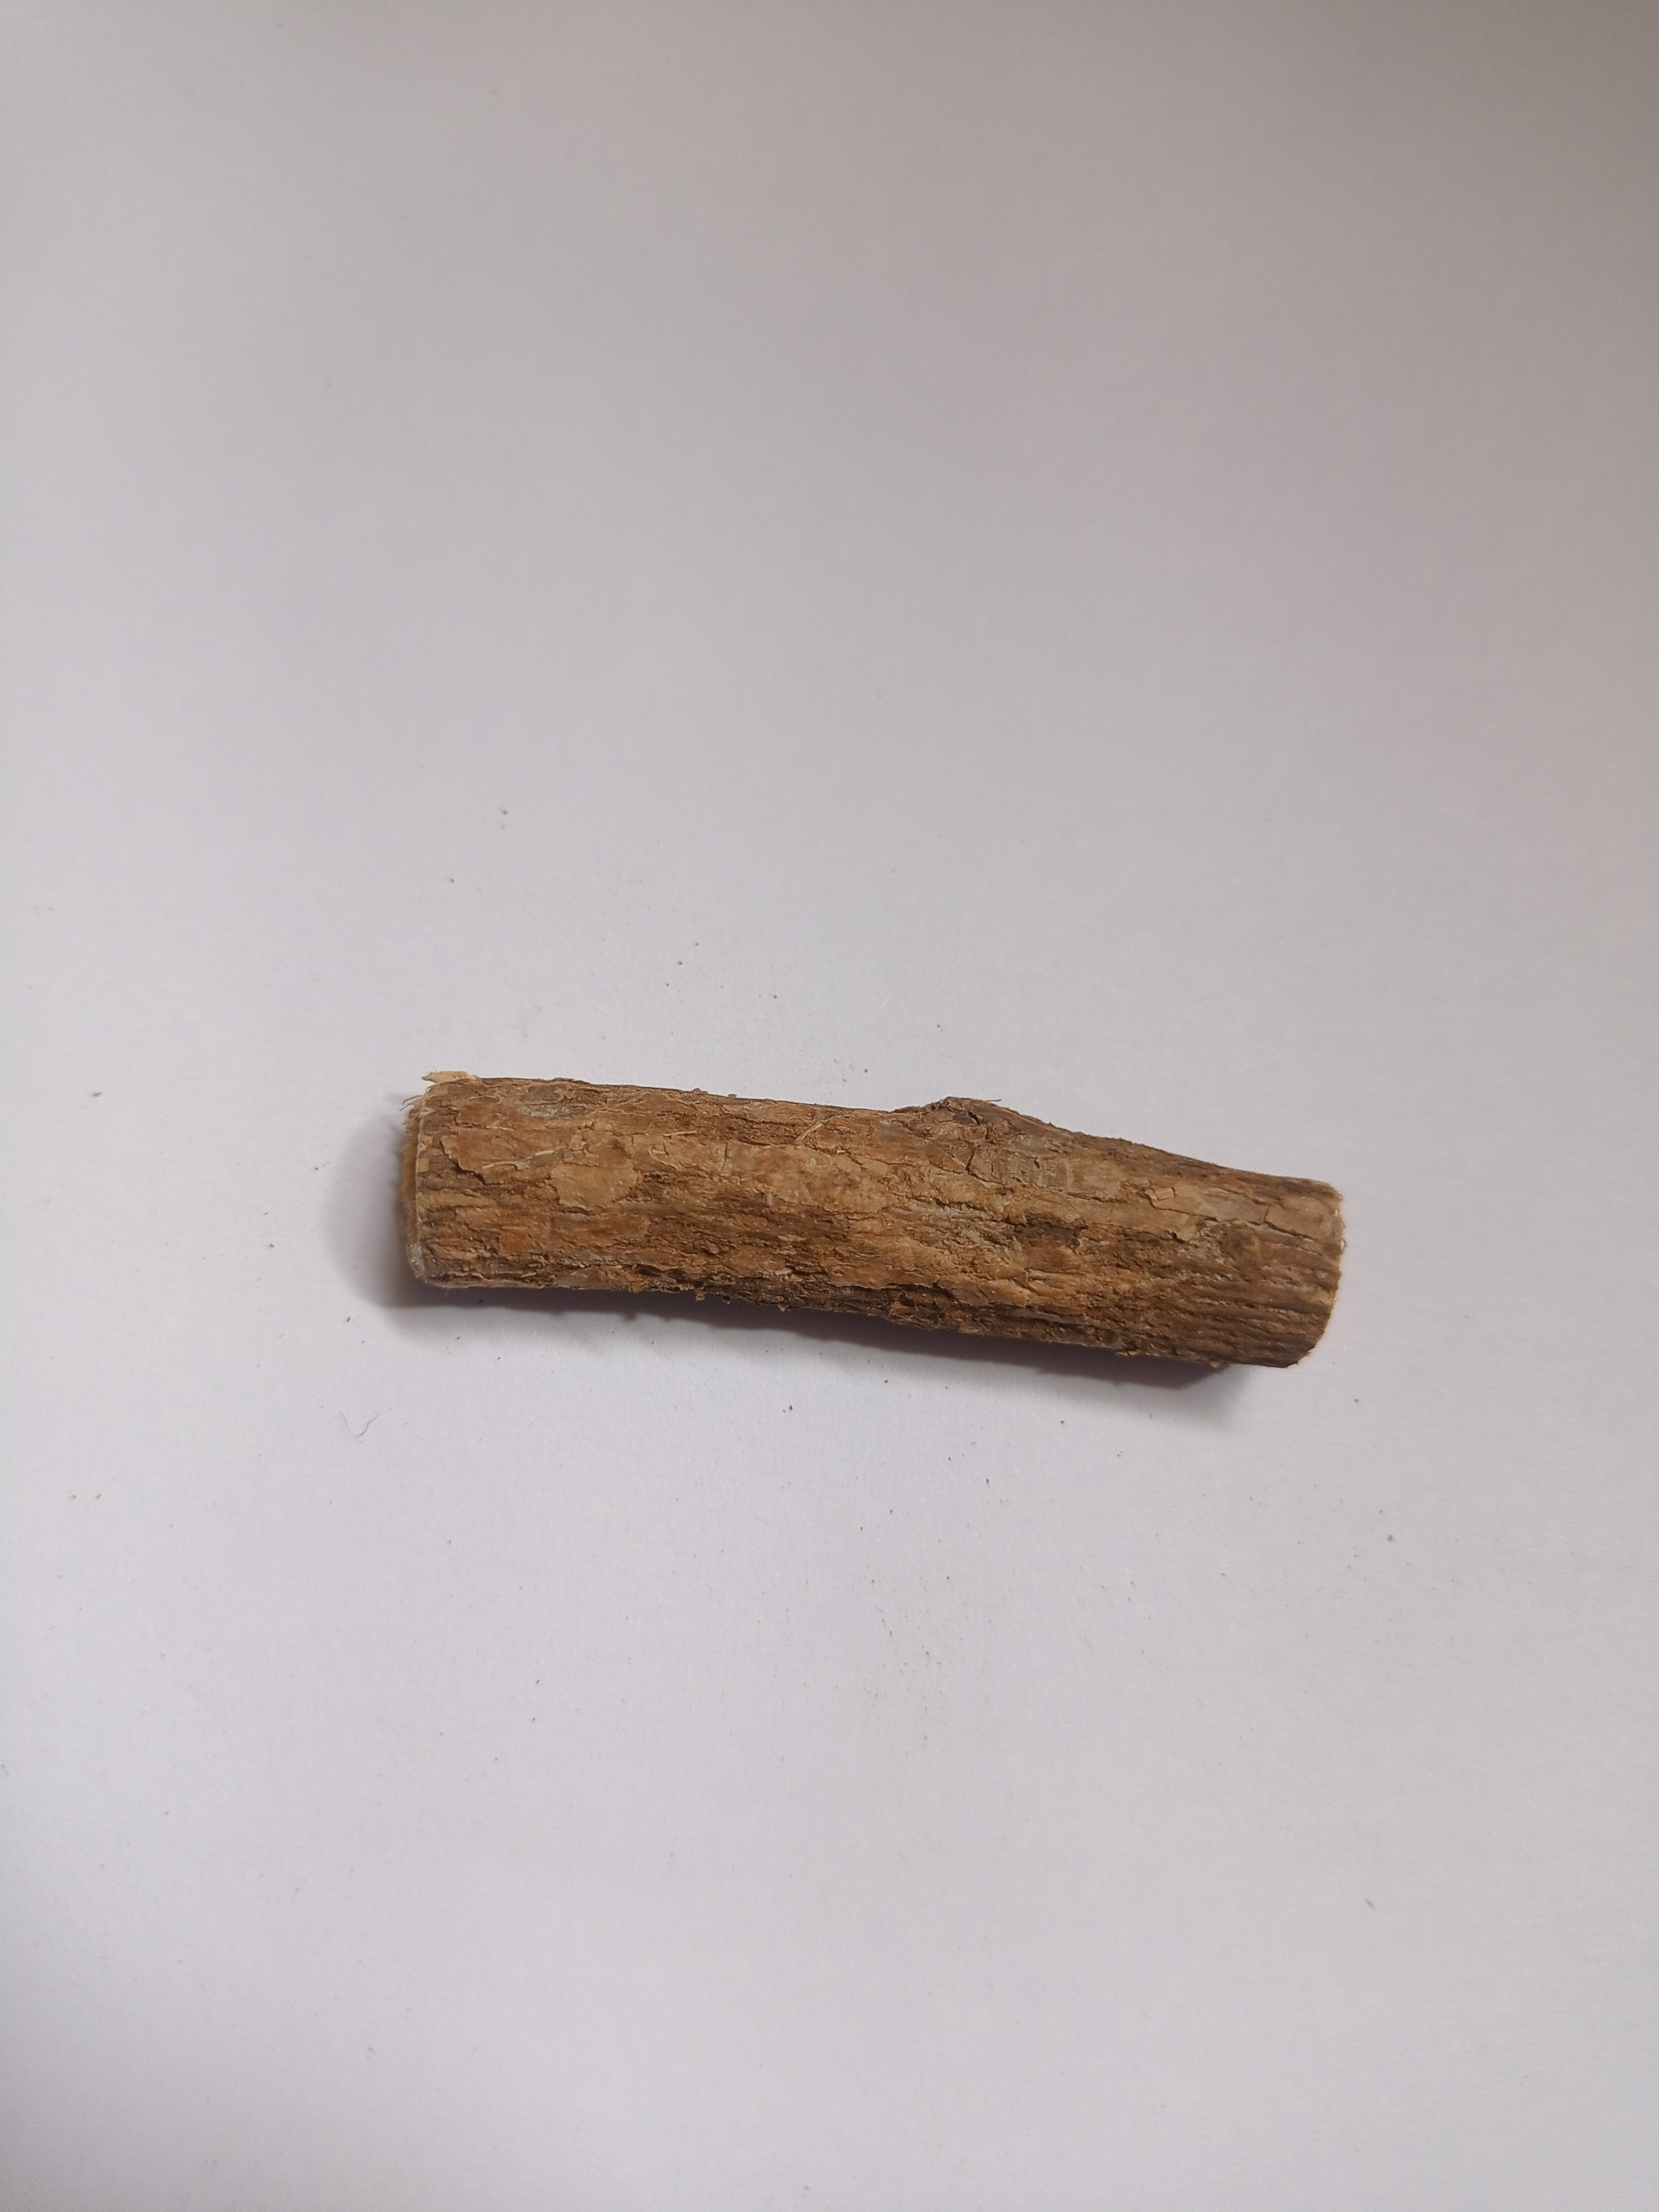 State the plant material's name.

jesthamadh
